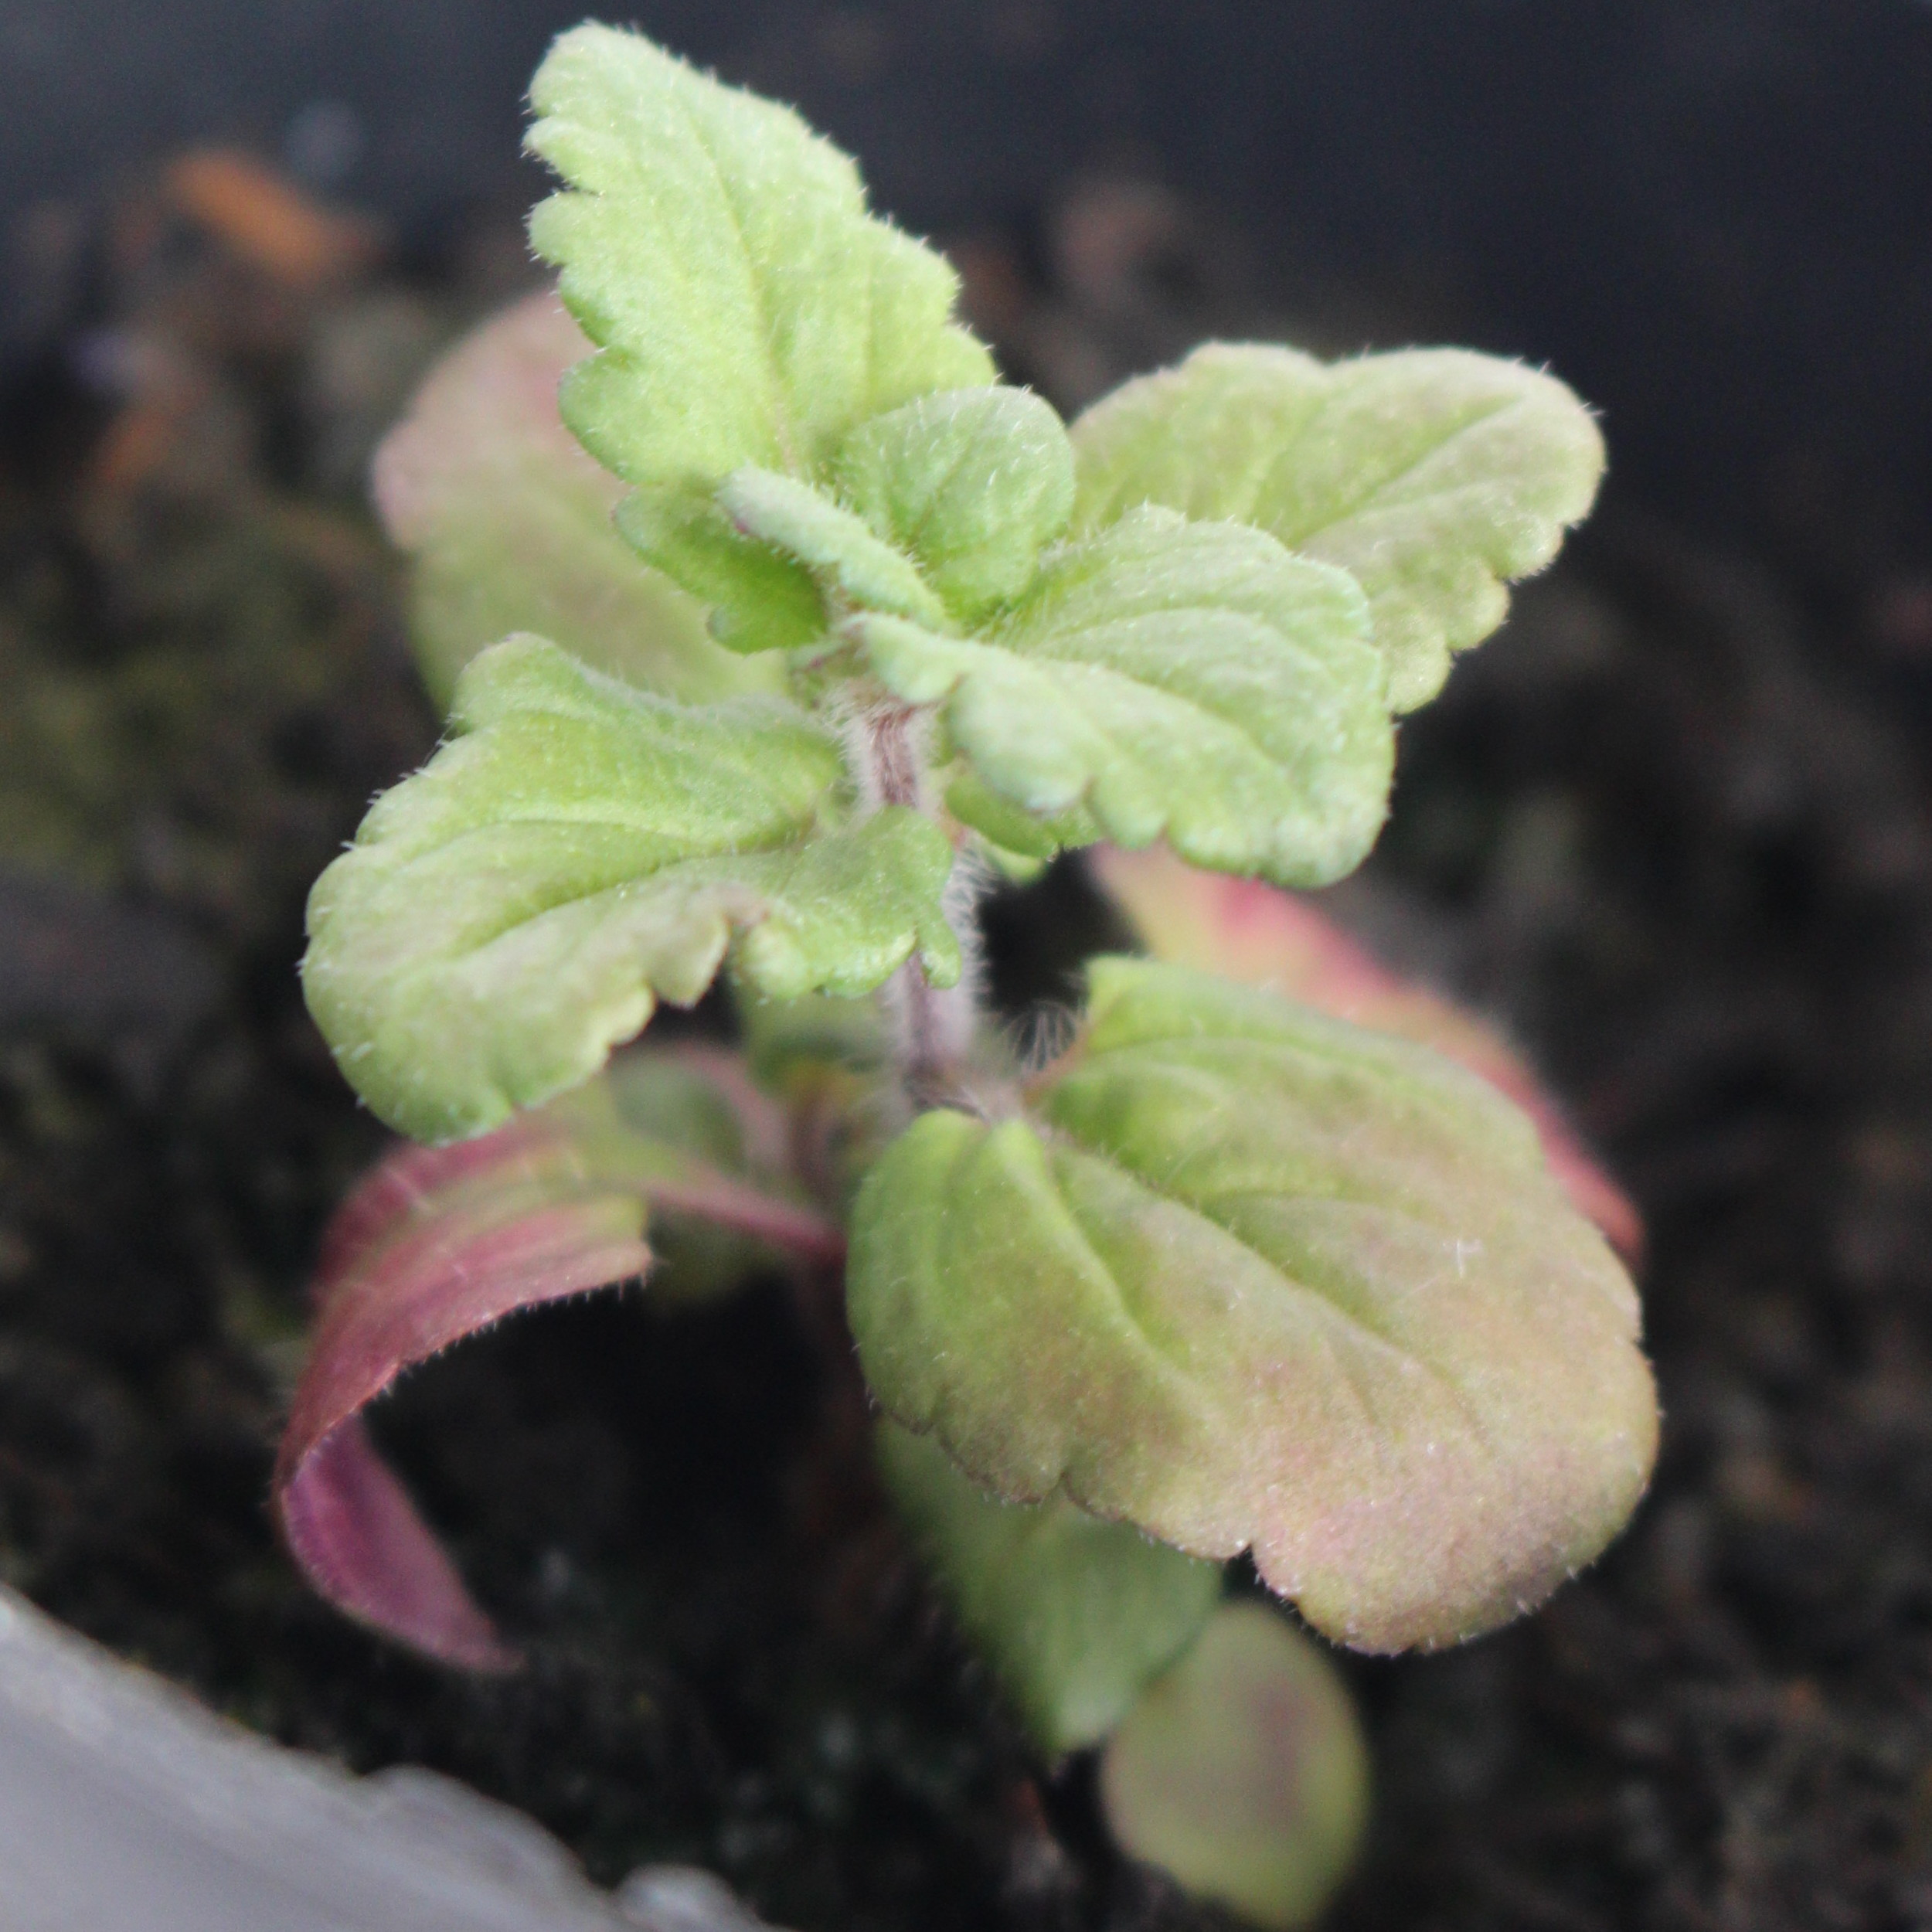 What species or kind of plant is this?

Veronica persica
